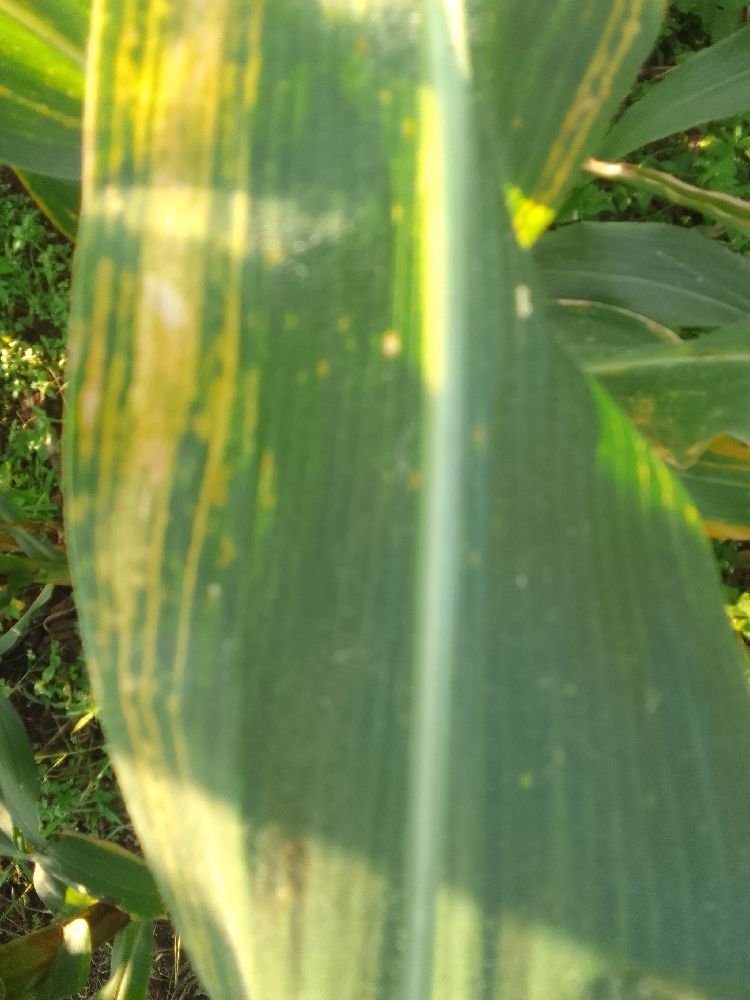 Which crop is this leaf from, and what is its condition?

maize, maize lethal necrosis
